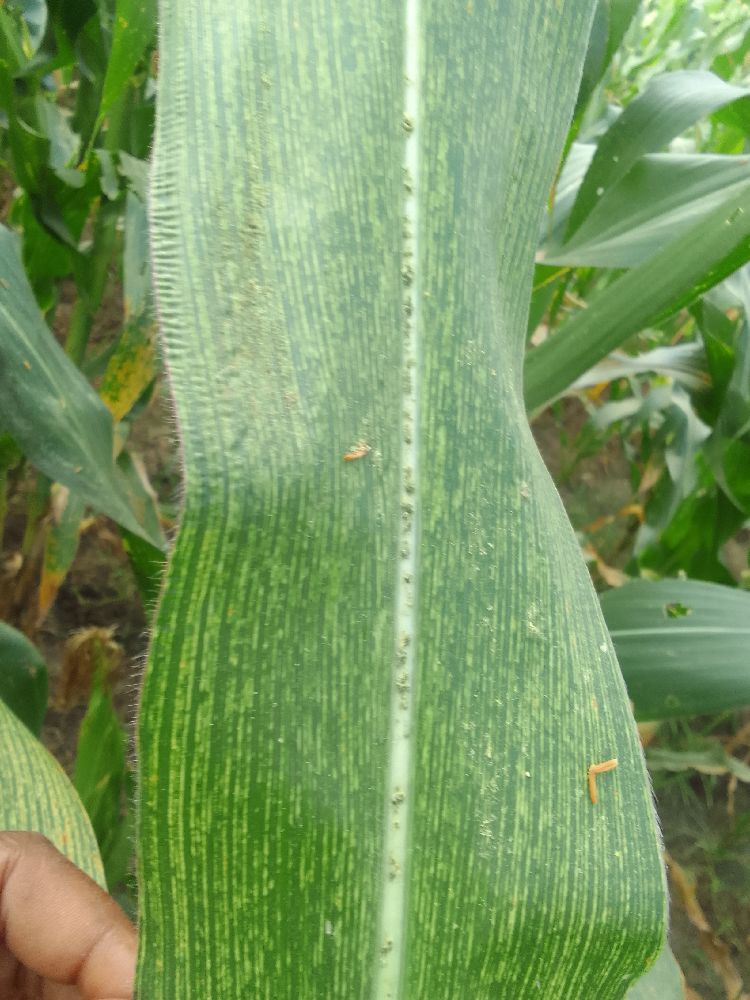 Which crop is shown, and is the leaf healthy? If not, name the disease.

maize, maize streak virus
